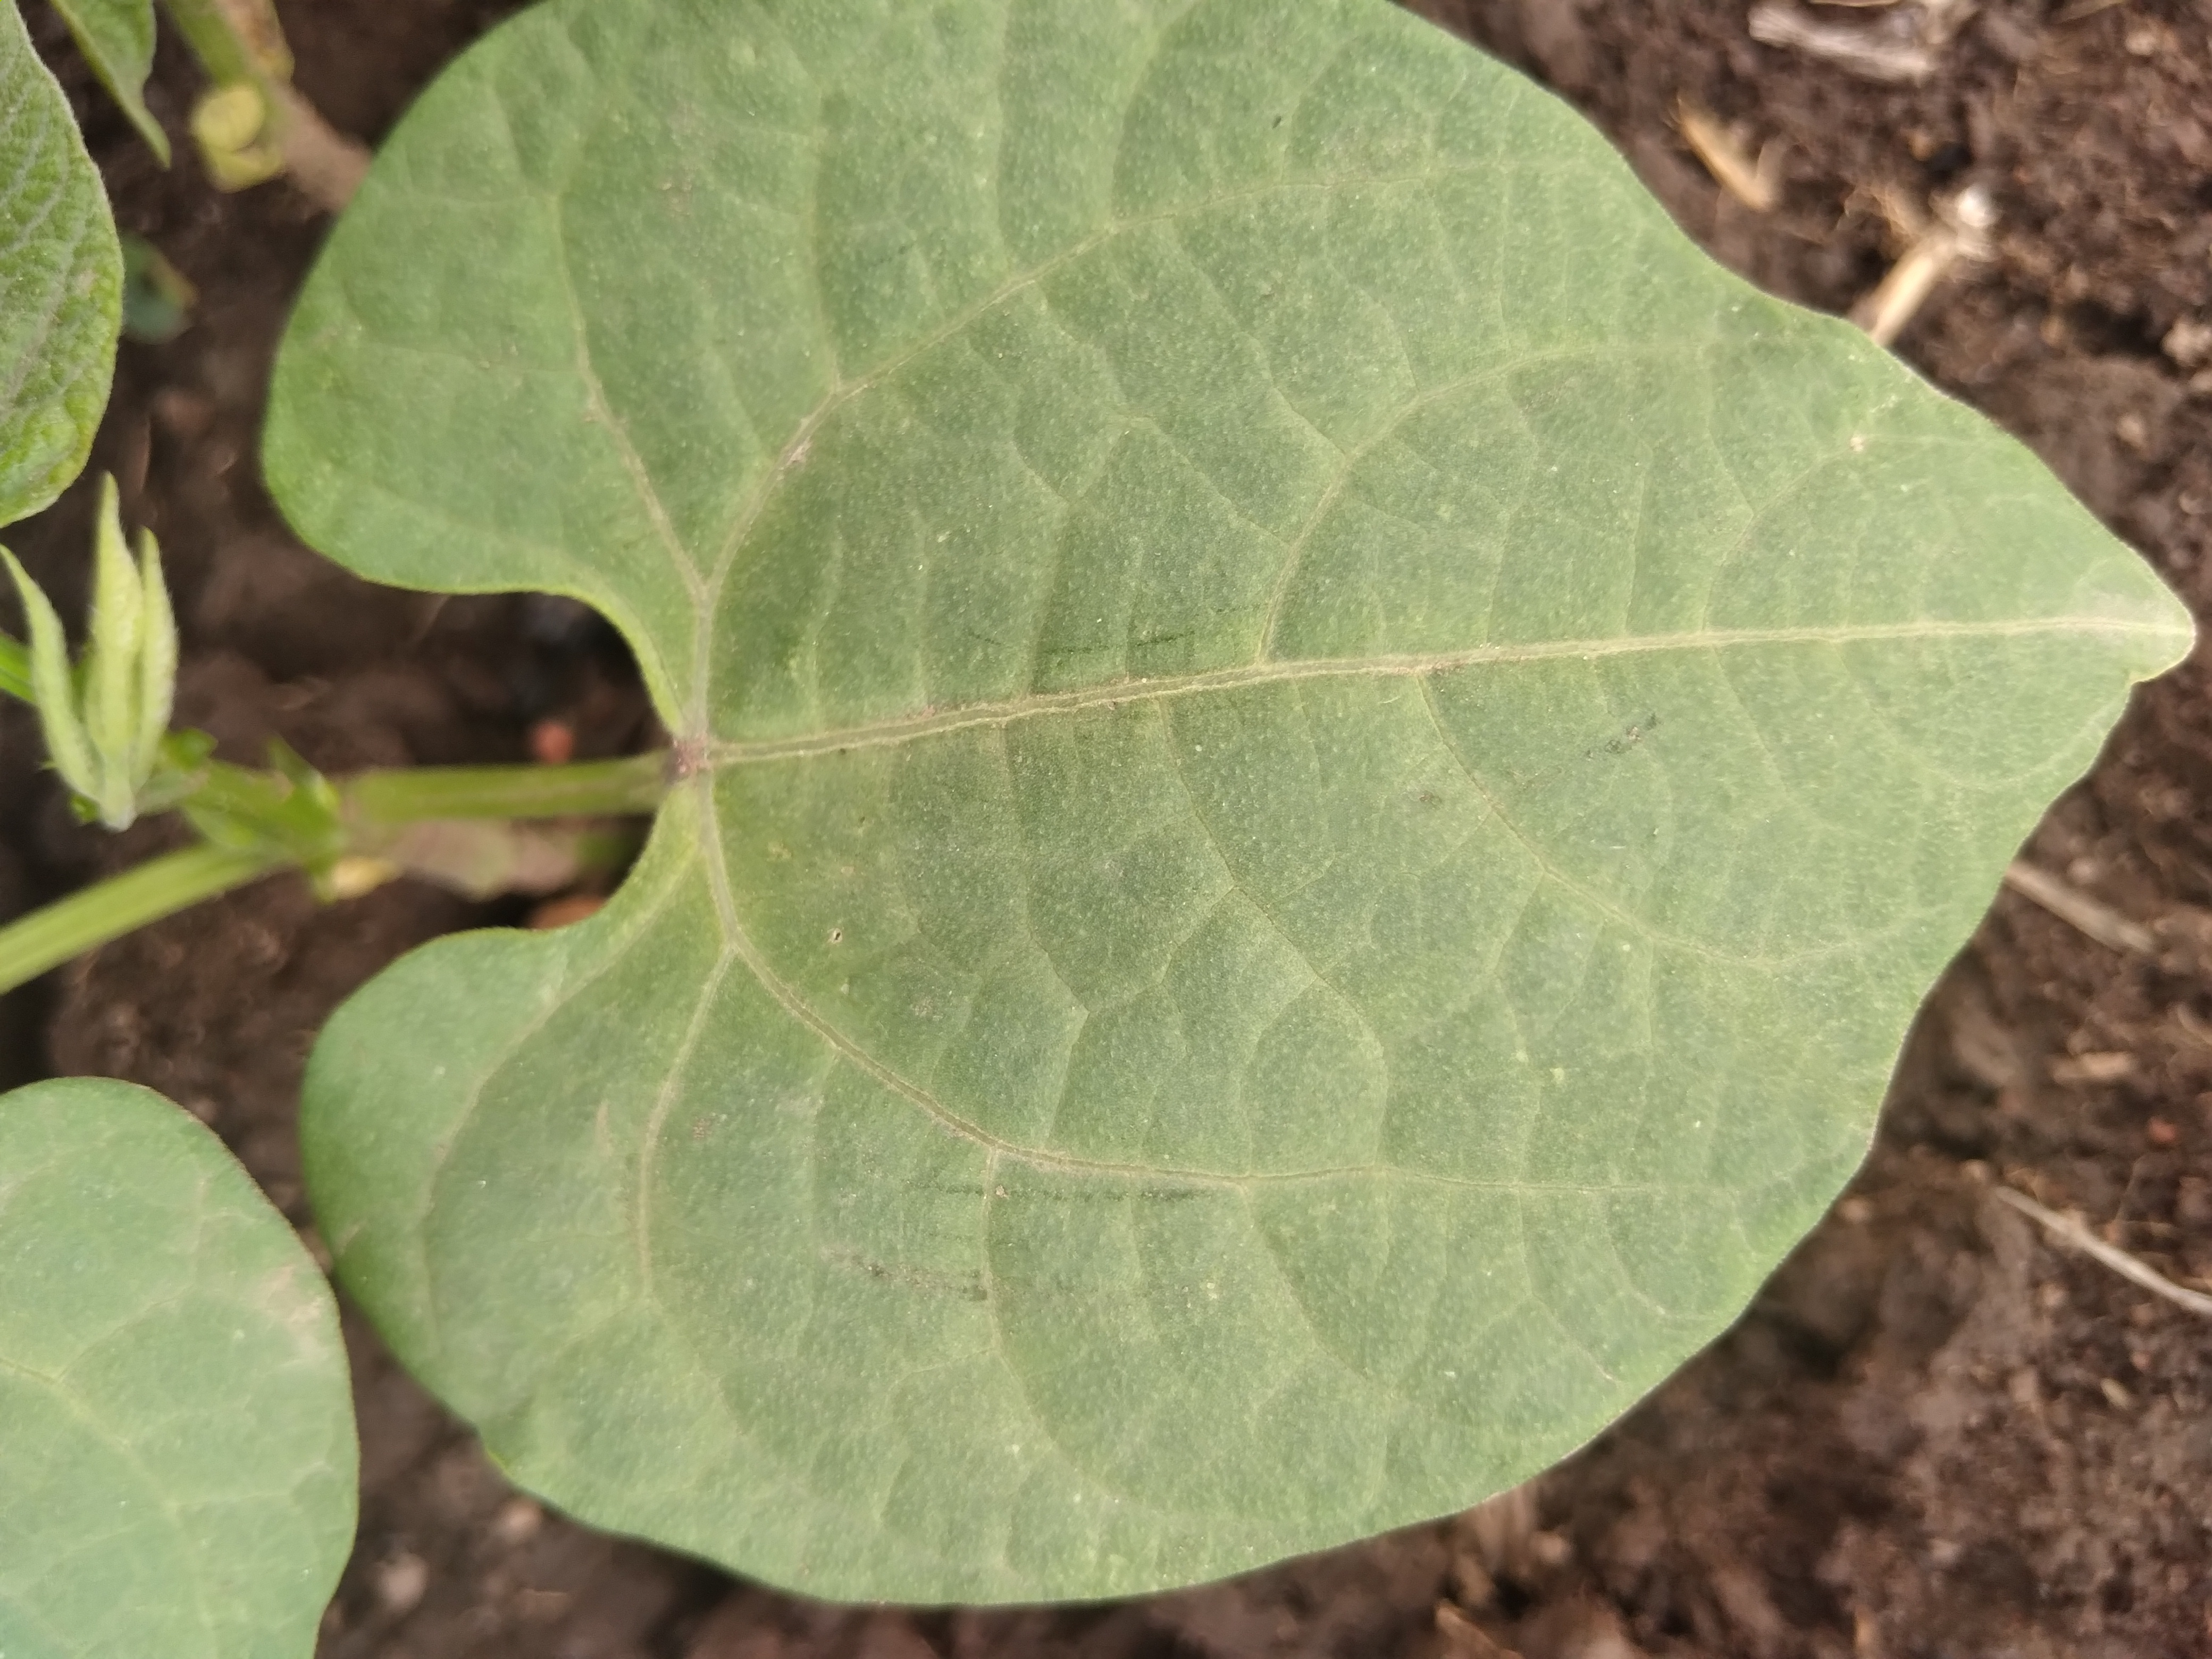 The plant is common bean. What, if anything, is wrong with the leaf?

healthy
